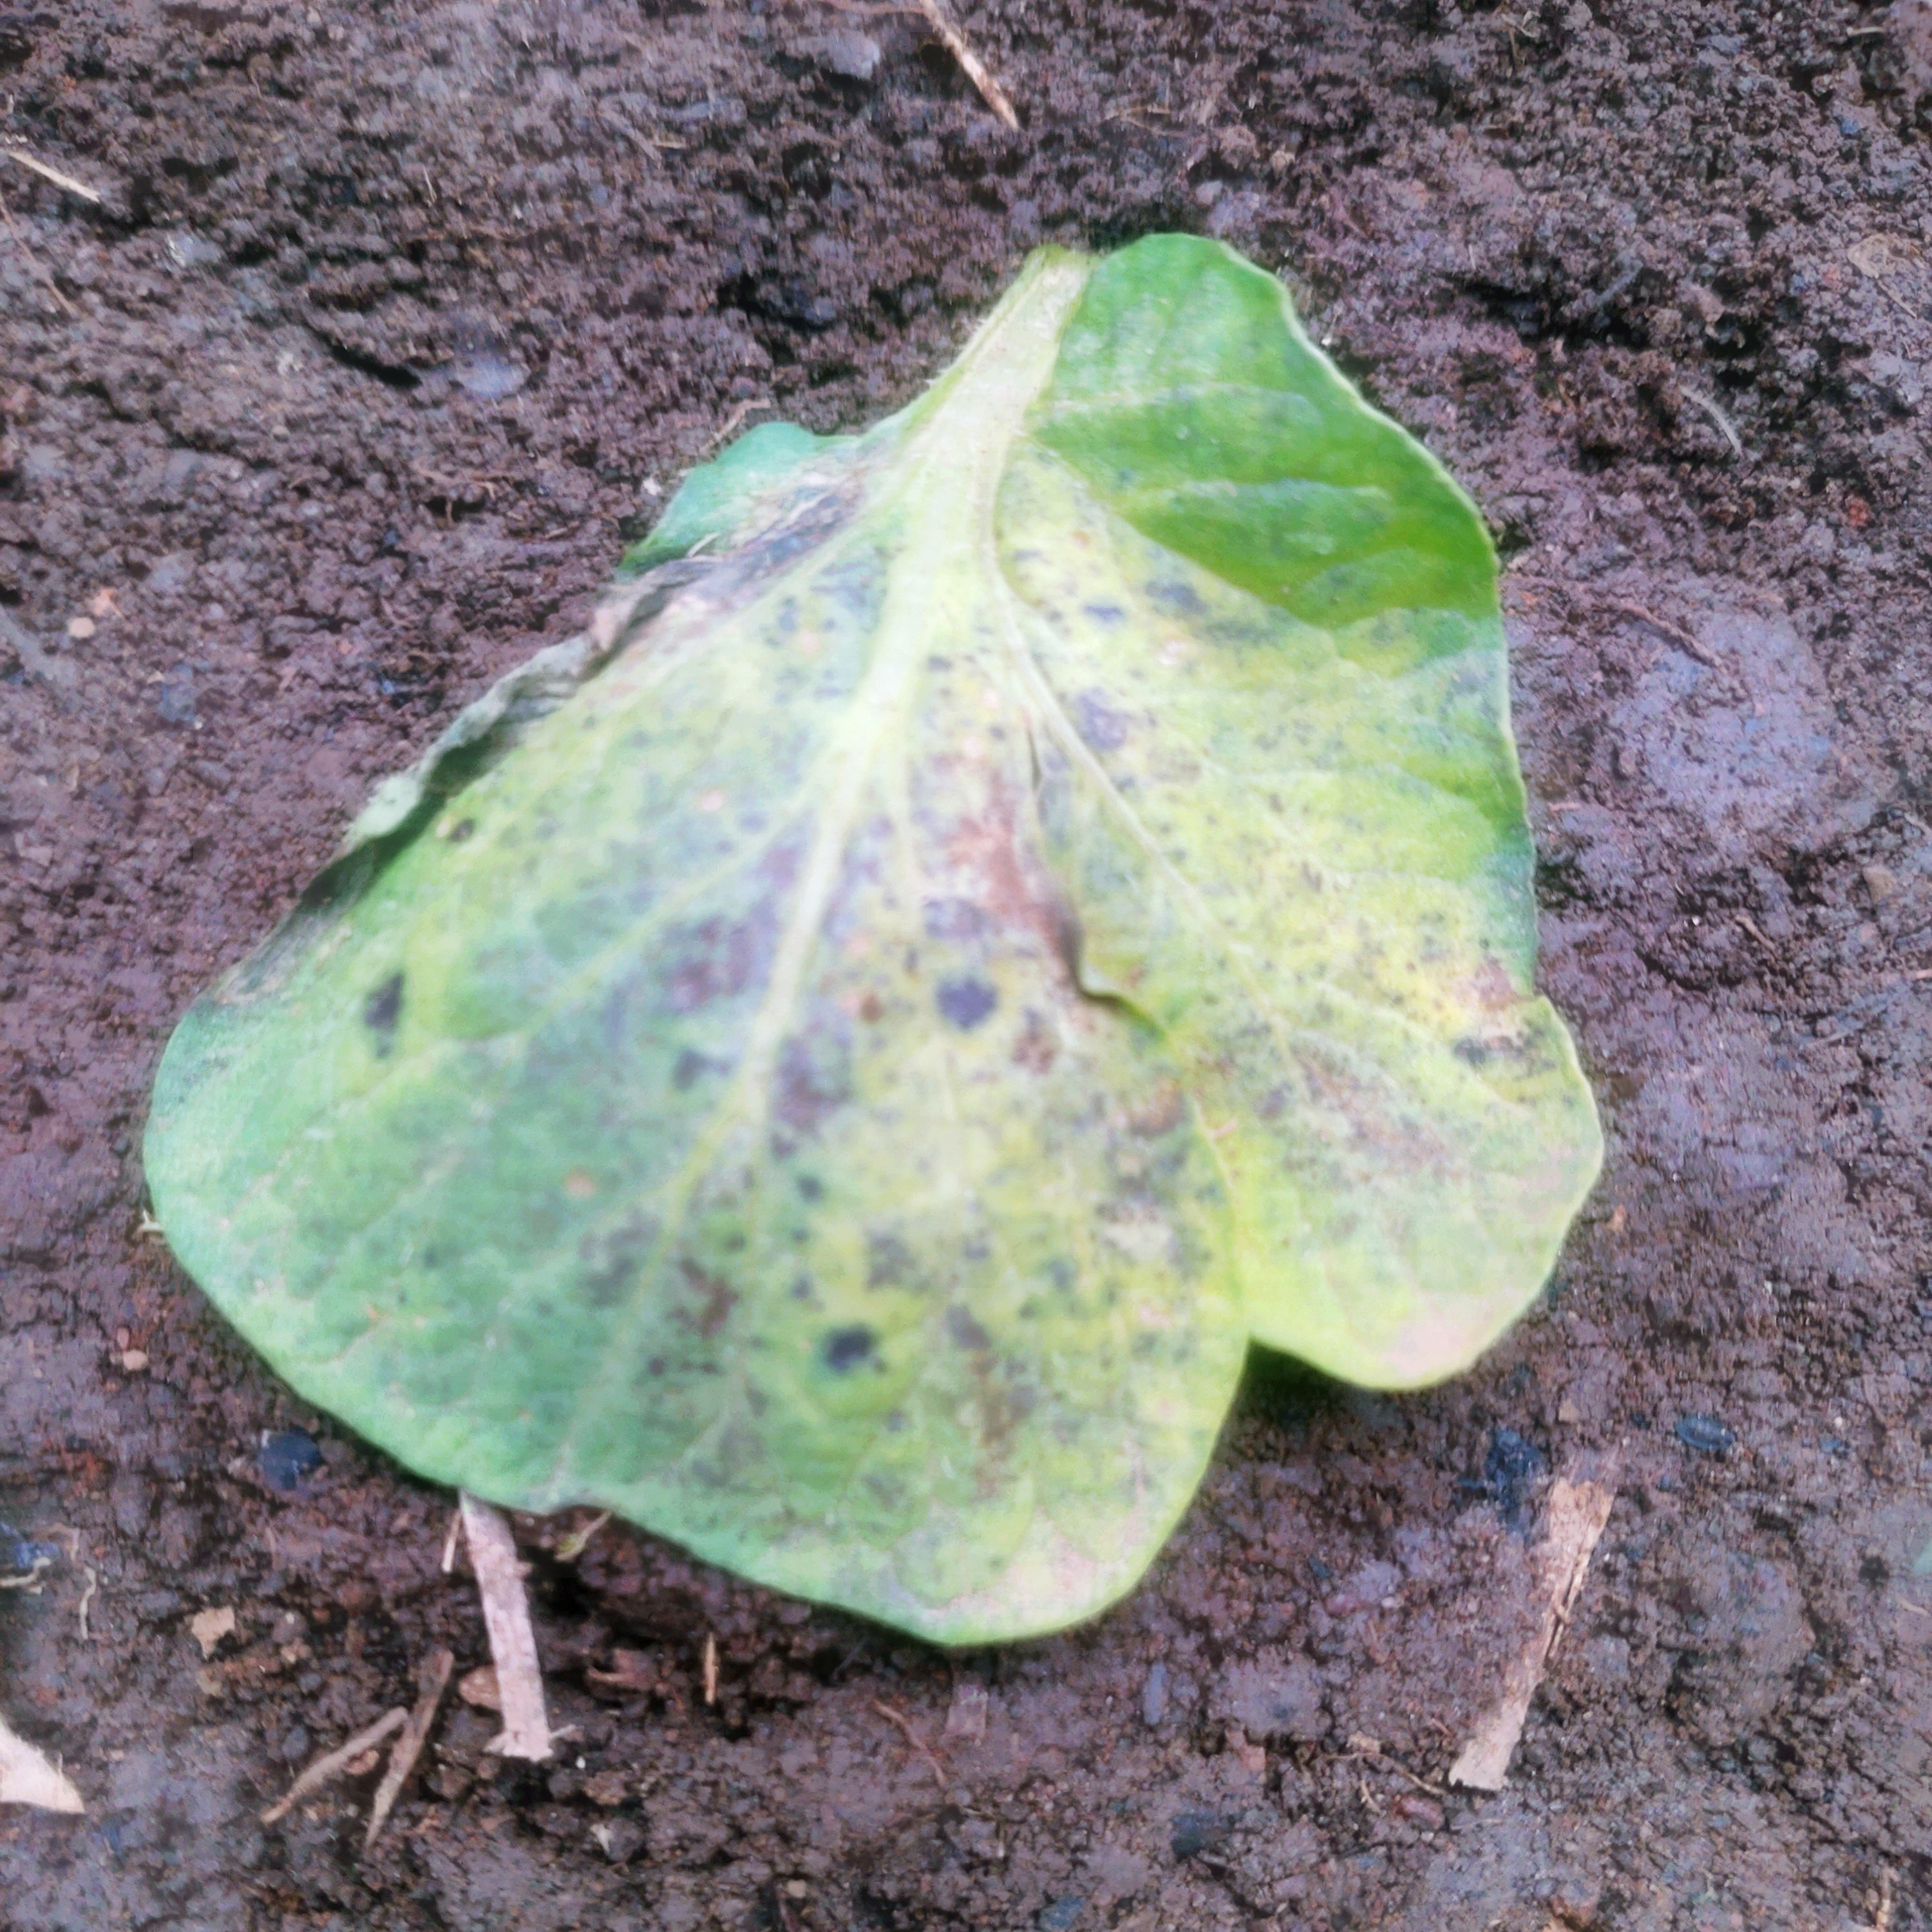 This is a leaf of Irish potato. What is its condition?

late blight
